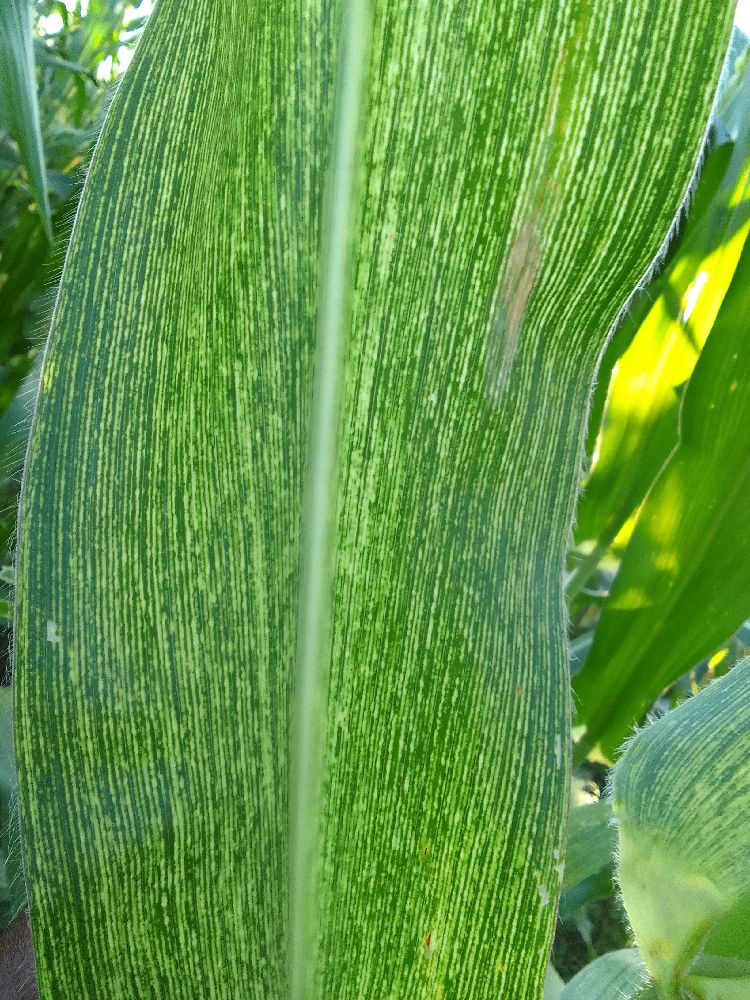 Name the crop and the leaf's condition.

maize, maize streak virus
